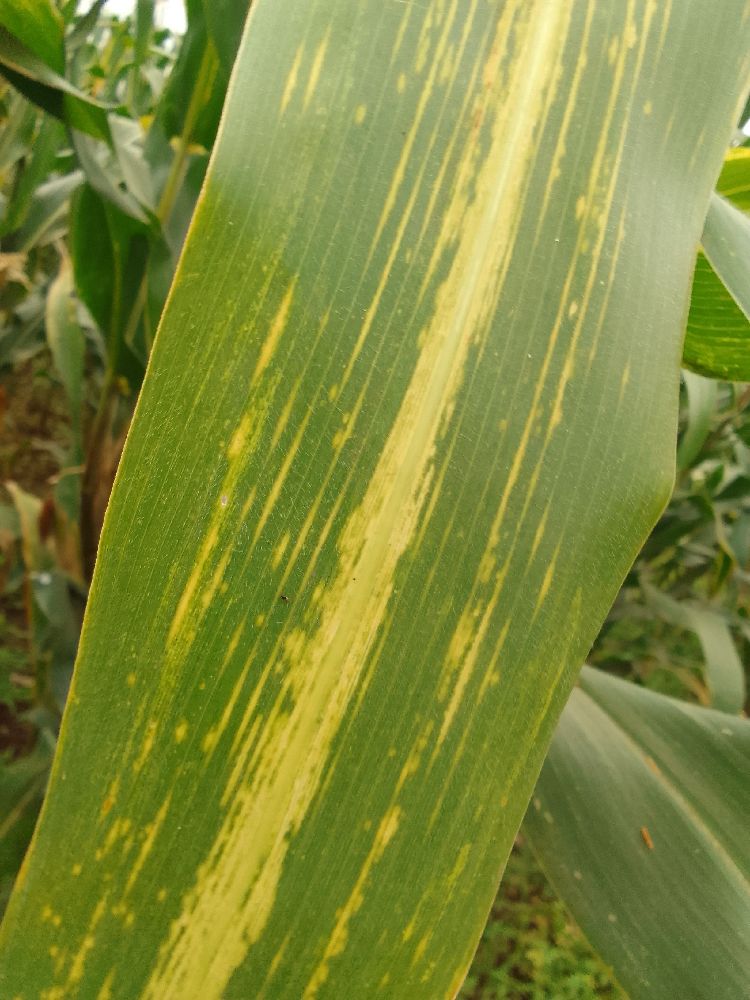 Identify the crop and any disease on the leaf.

maize, maize lethal necrosis
